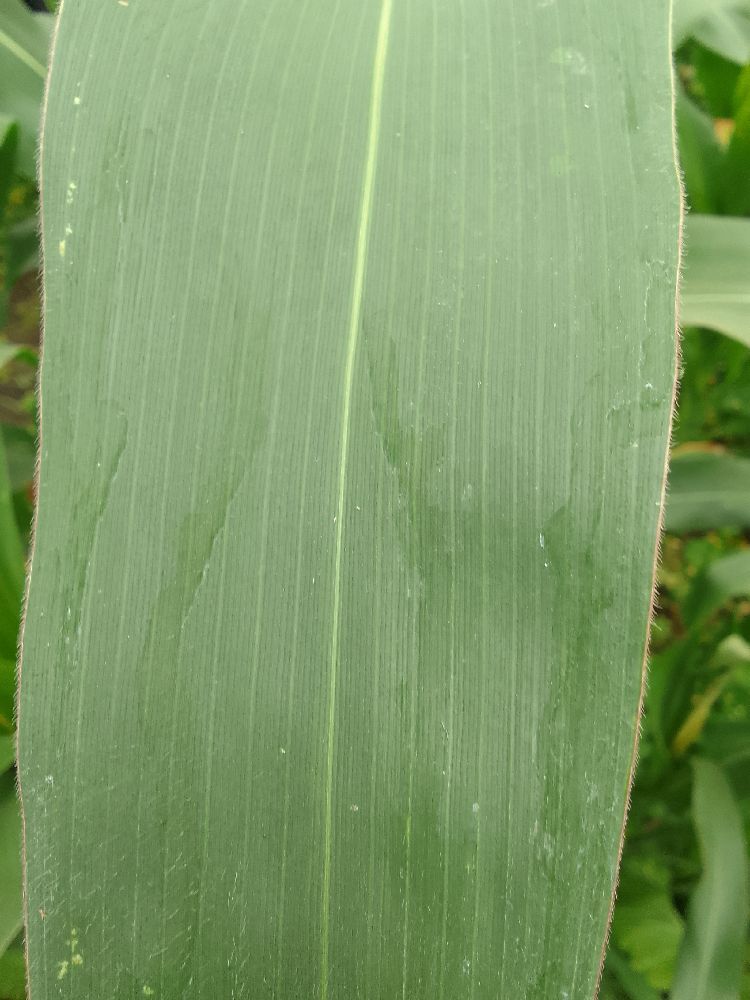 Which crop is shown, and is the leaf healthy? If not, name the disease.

maize, healthy
